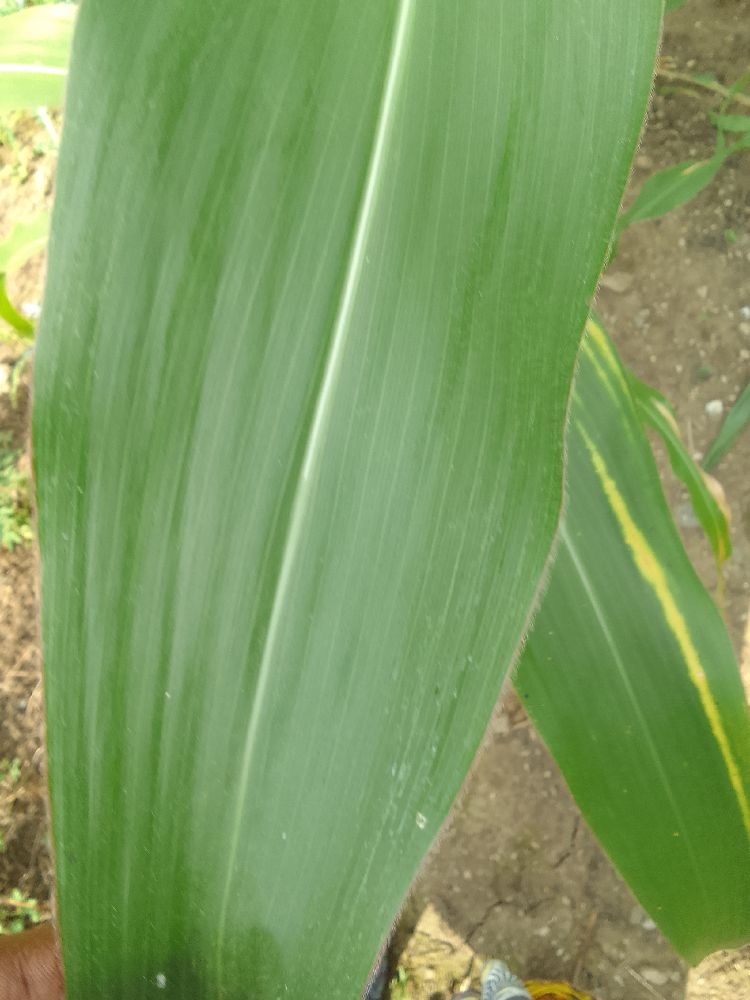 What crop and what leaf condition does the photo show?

maize, healthy
